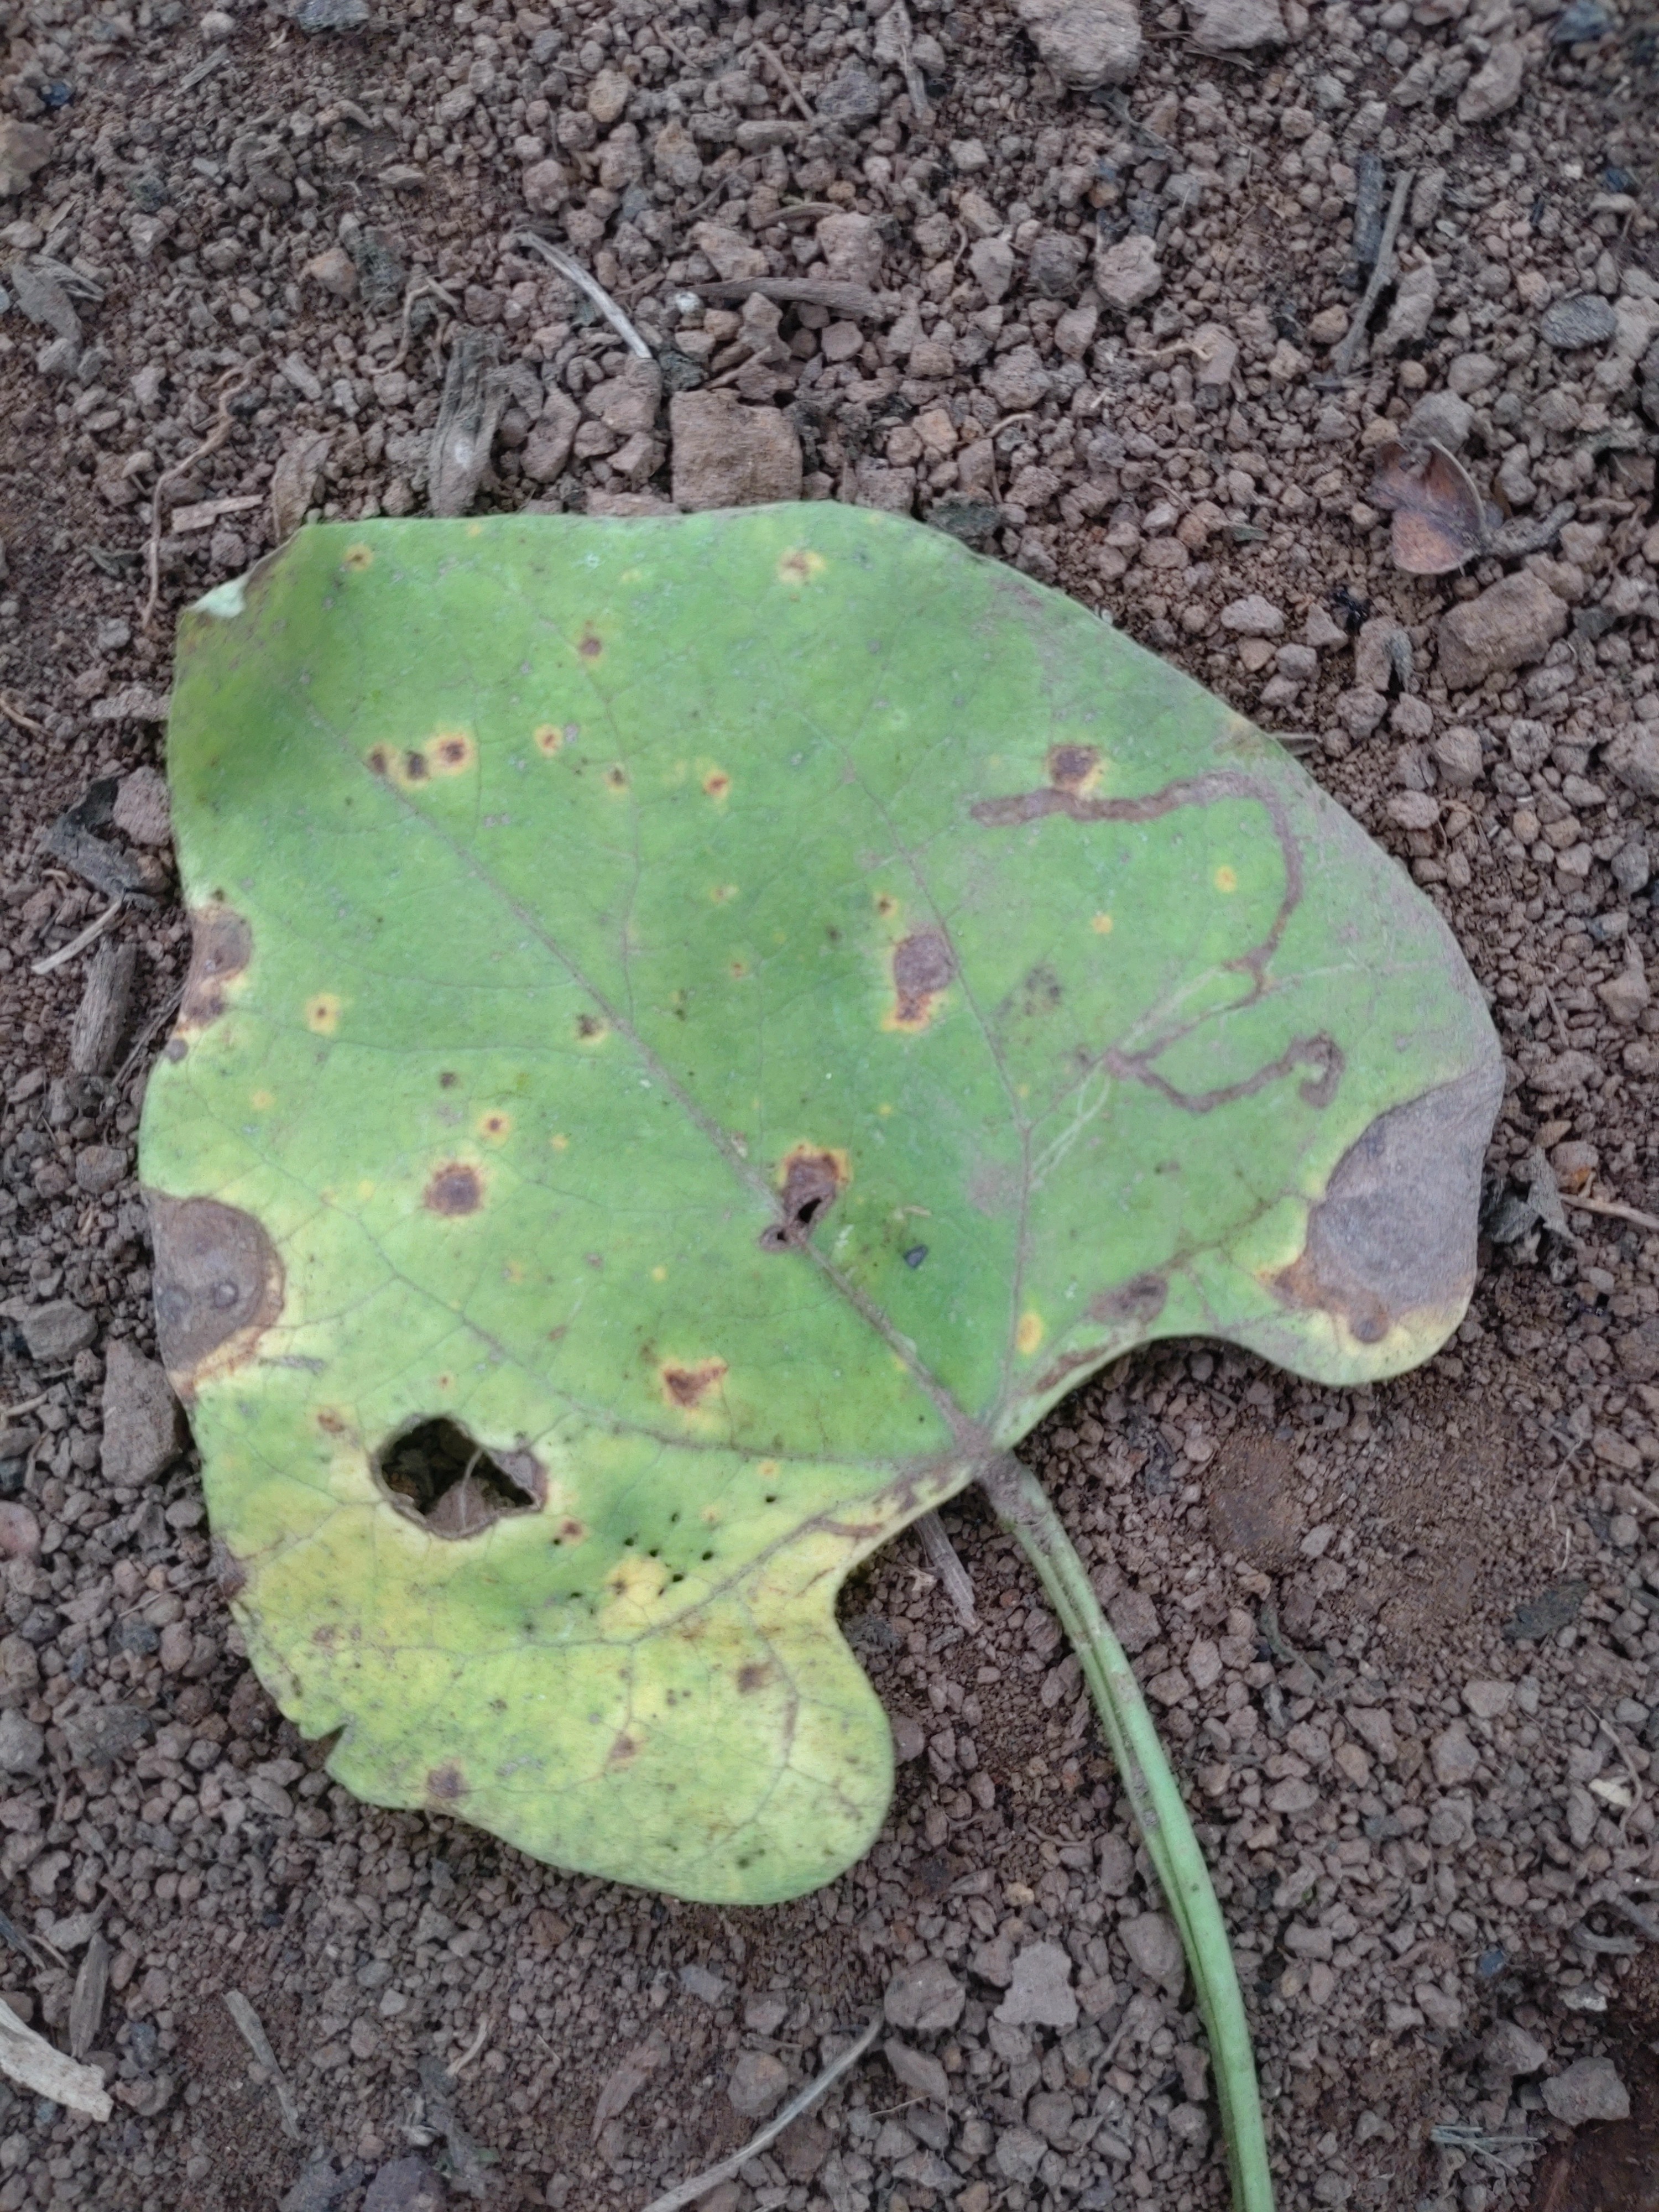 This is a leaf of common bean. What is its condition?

rust
